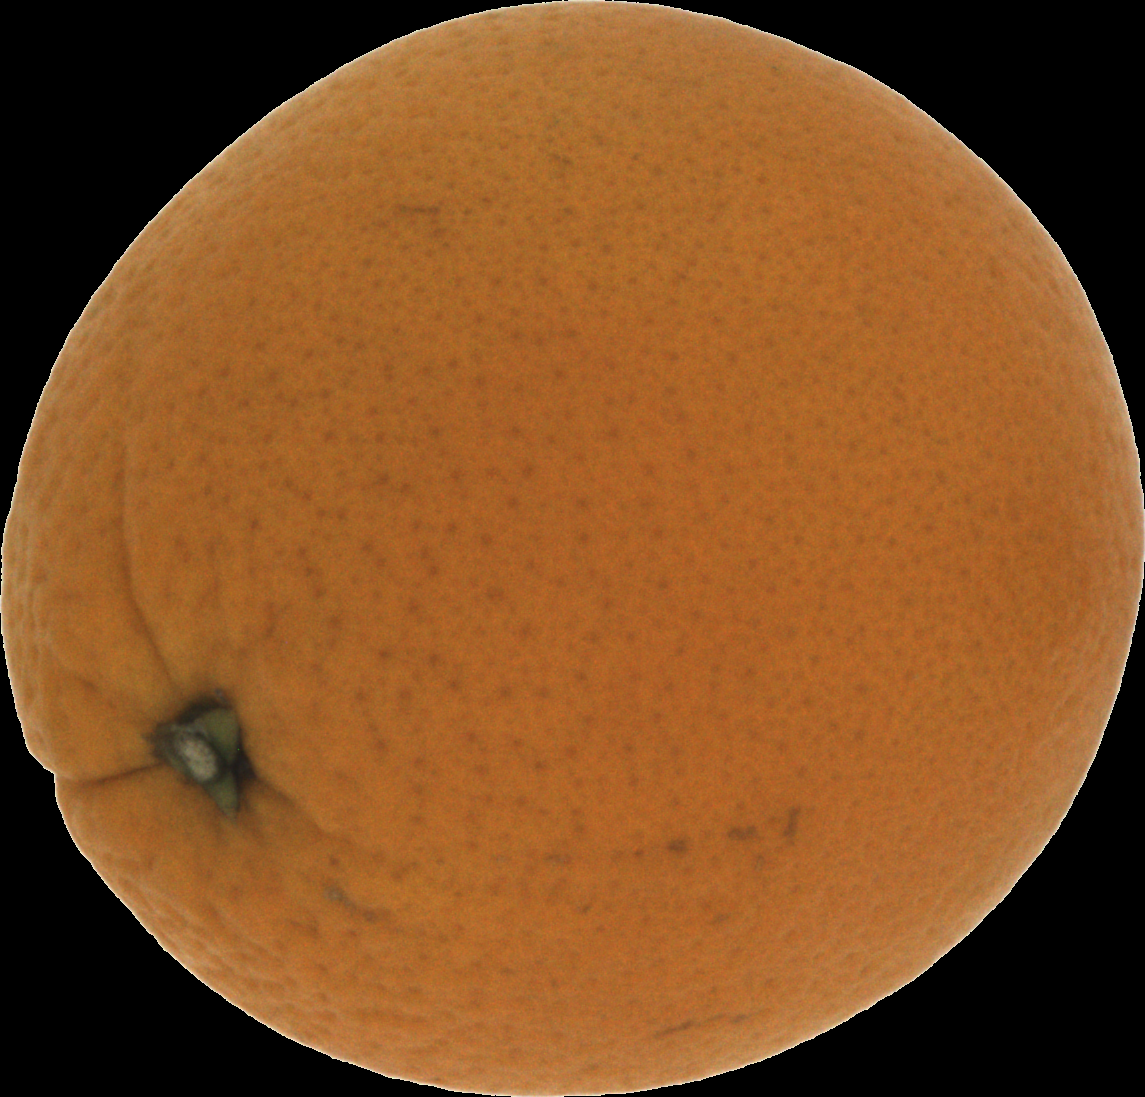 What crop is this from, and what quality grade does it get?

orange, good
